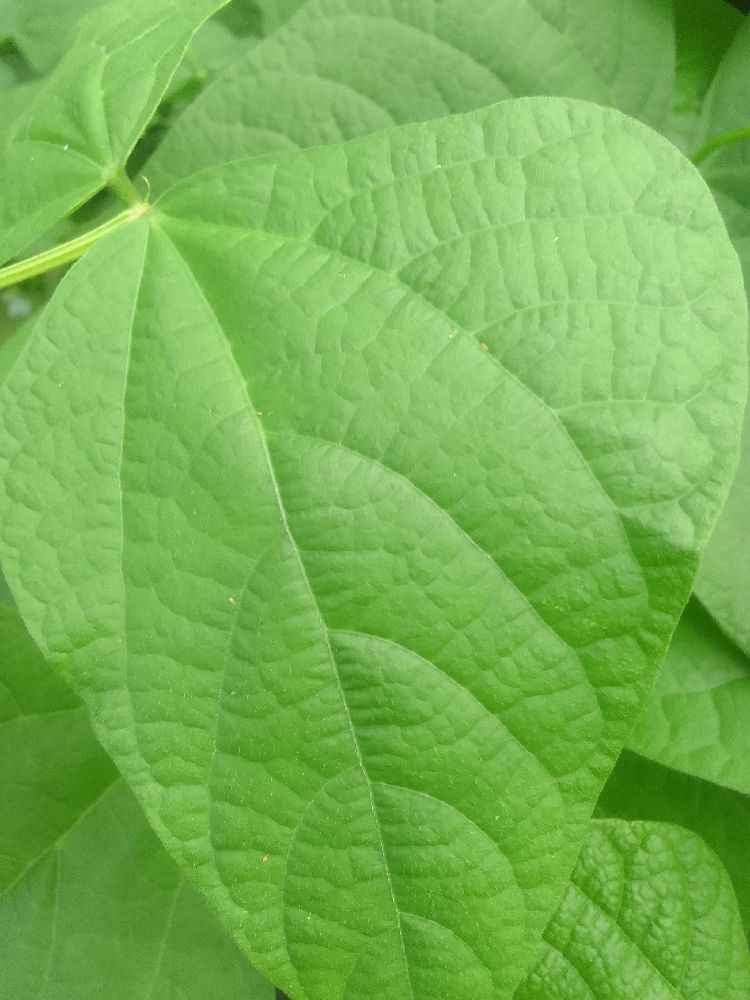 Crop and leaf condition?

common bean, healthy
